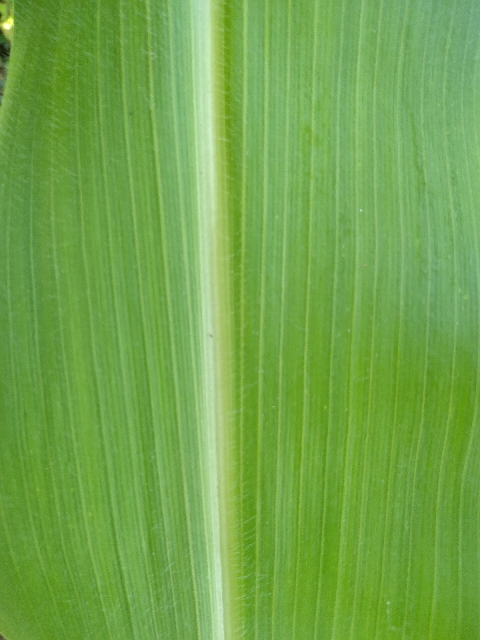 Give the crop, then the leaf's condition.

maize, healthy
